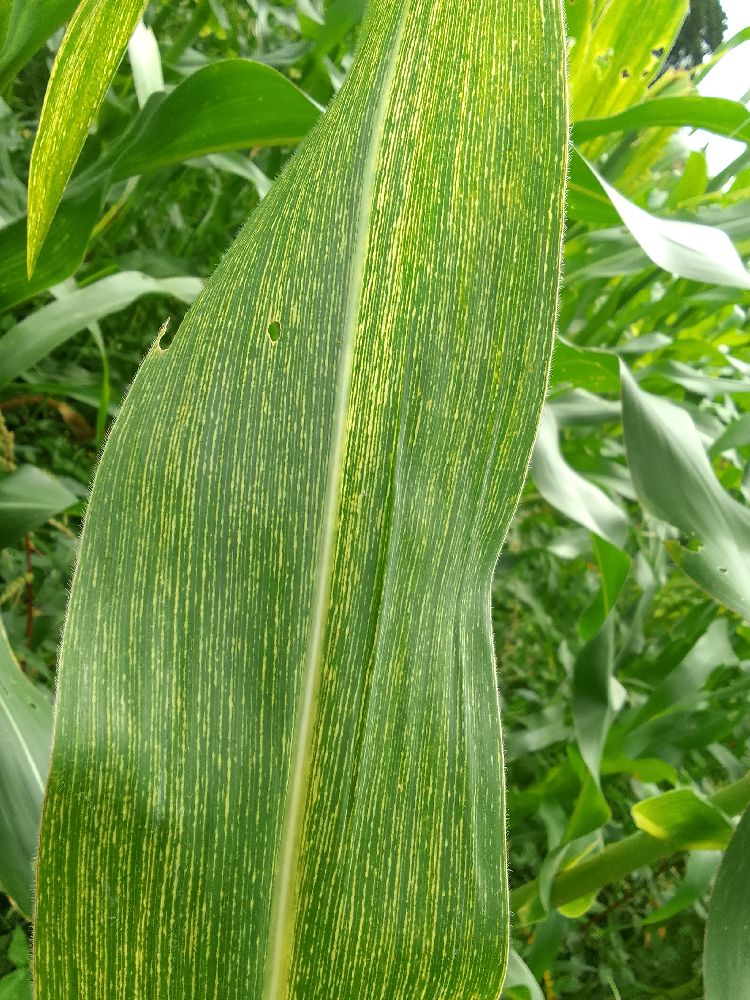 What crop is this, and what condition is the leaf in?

maize, maize streak virus
